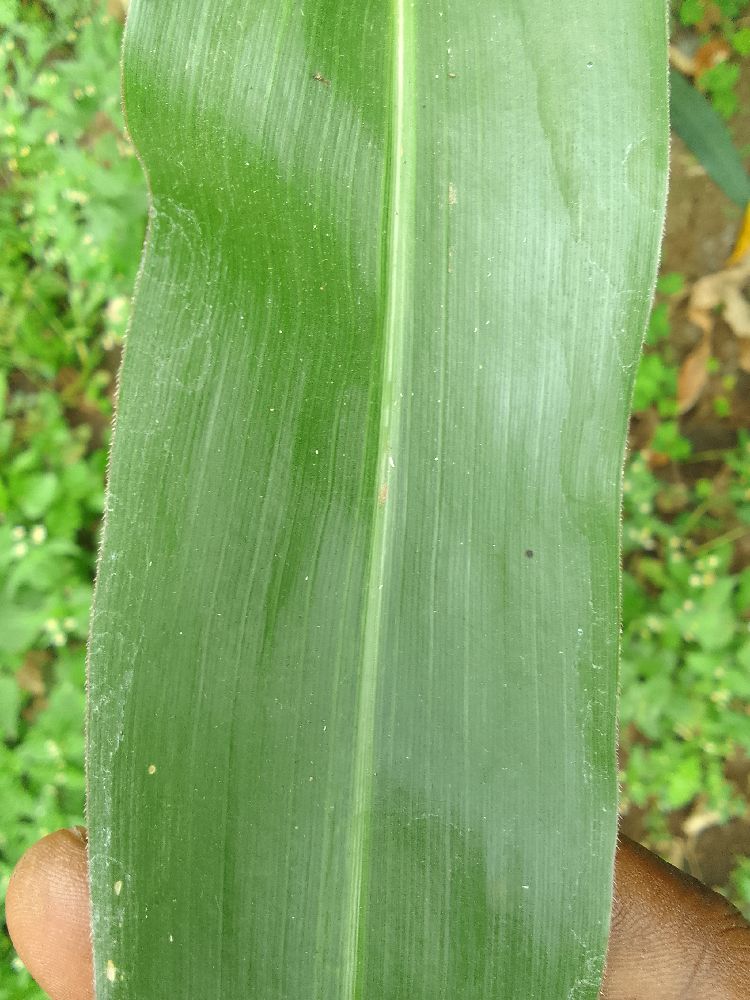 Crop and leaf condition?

maize, healthy
